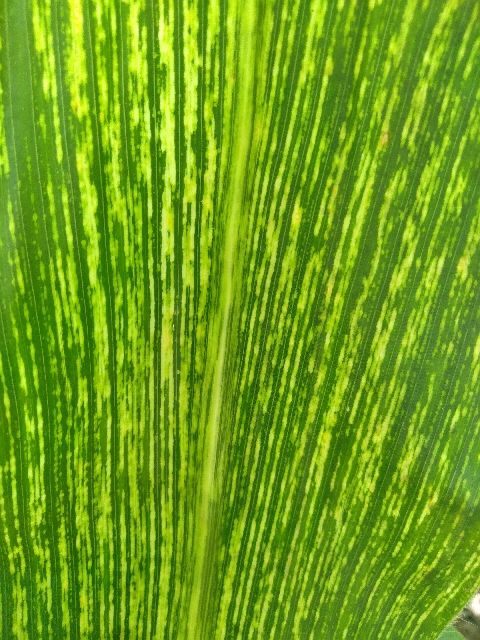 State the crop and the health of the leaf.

maize, maize streak virus
